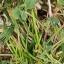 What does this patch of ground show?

unstructured weed
